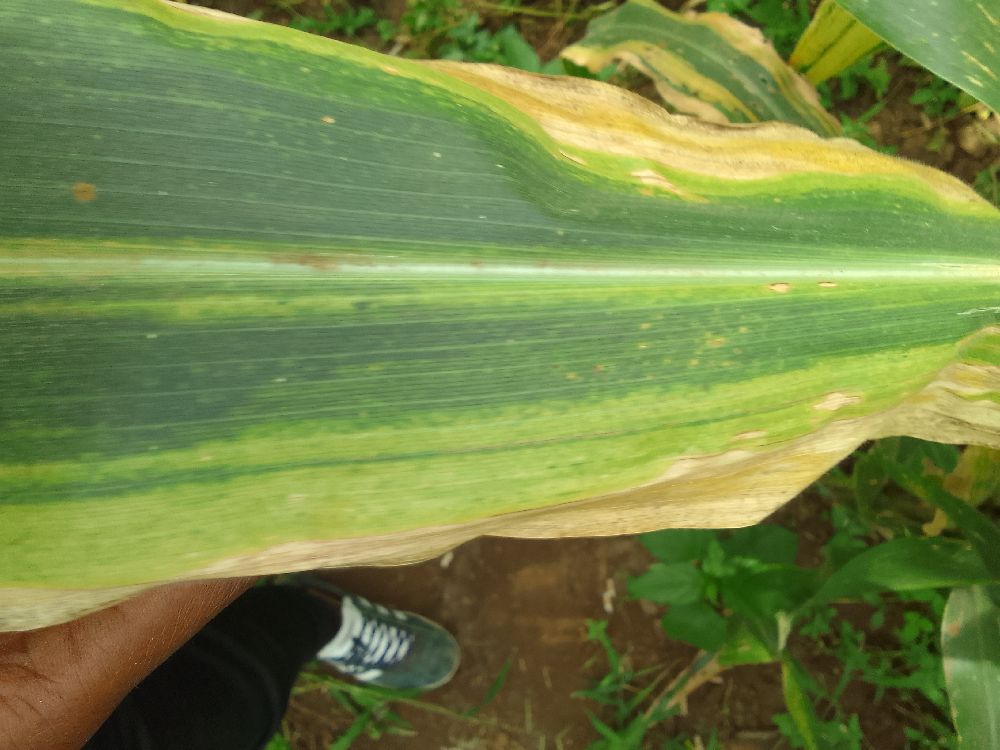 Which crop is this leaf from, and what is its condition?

maize, maize lethal necrosis
